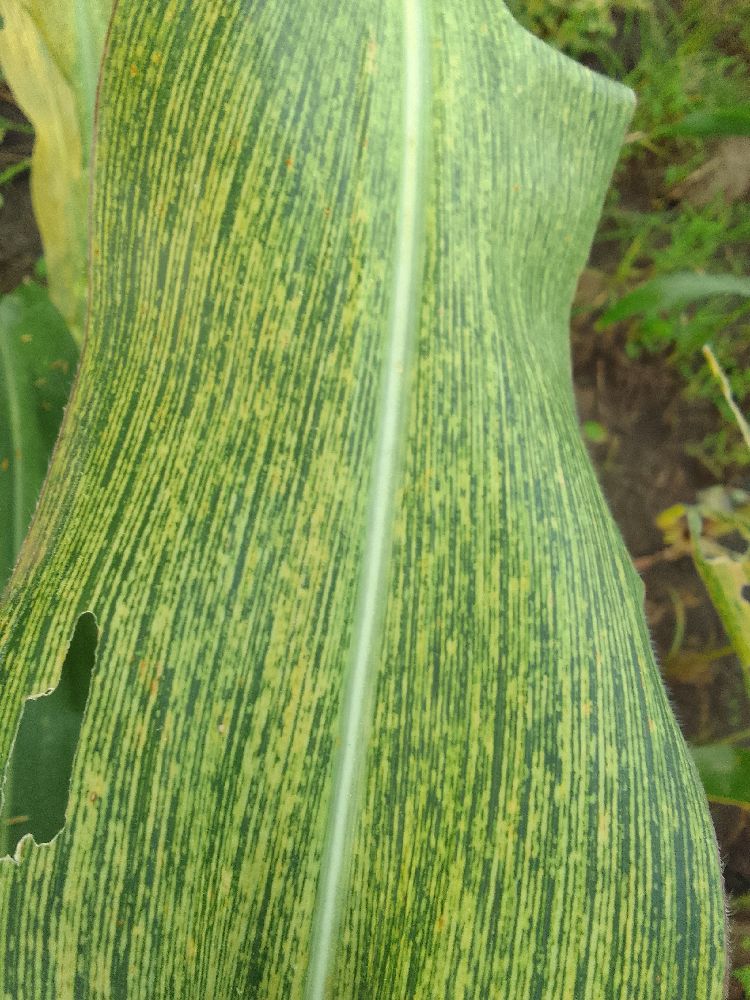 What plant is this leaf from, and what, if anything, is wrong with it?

maize, maize streak virus
